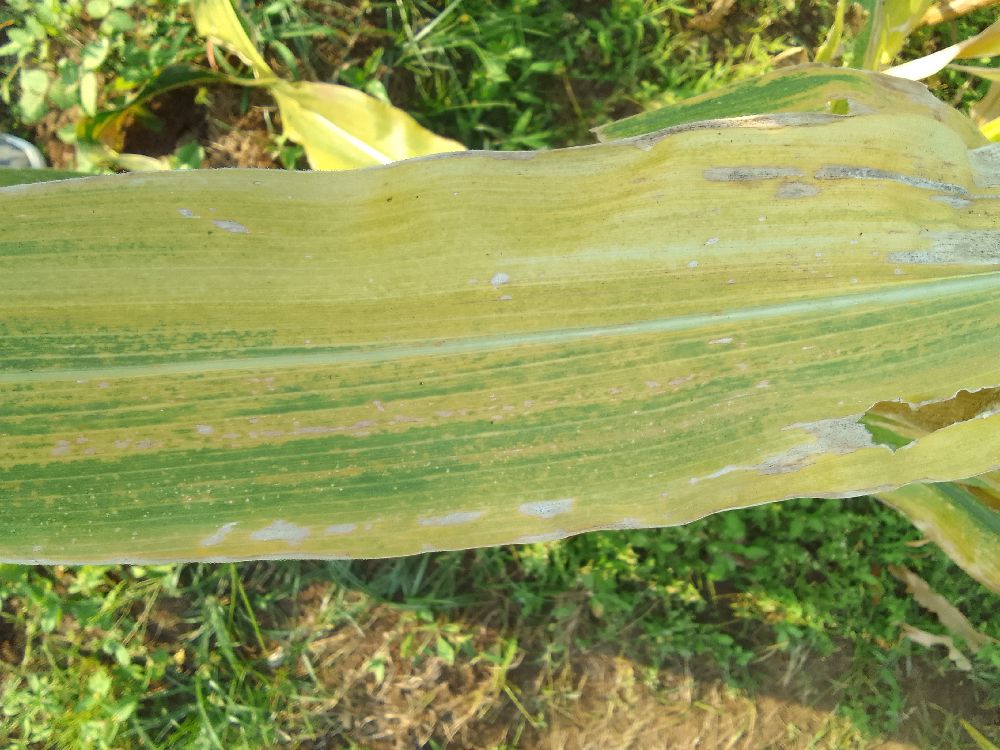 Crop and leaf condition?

maize, maize lethal necrosis
